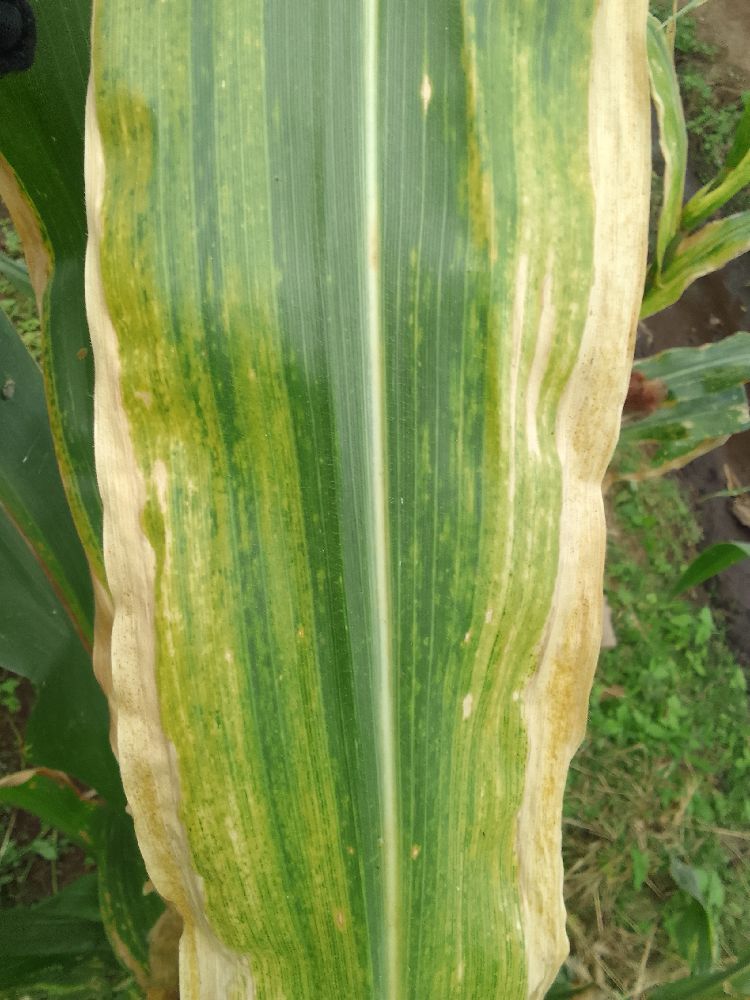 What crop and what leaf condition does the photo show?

maize, maize lethal necrosis
